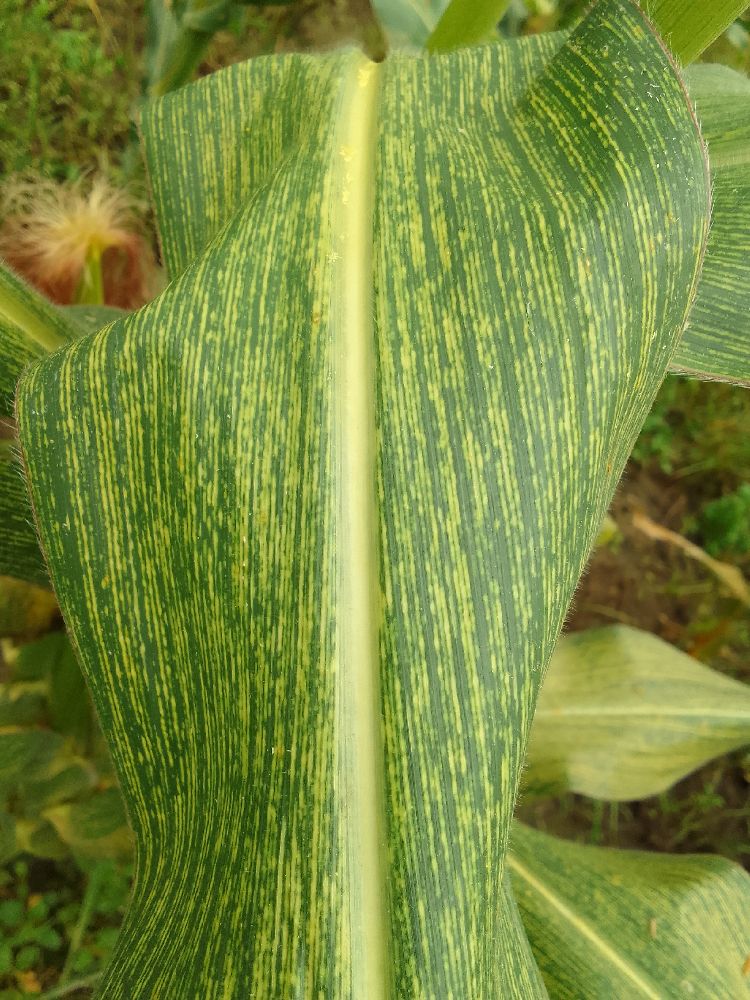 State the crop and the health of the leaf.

maize, maize streak virus
